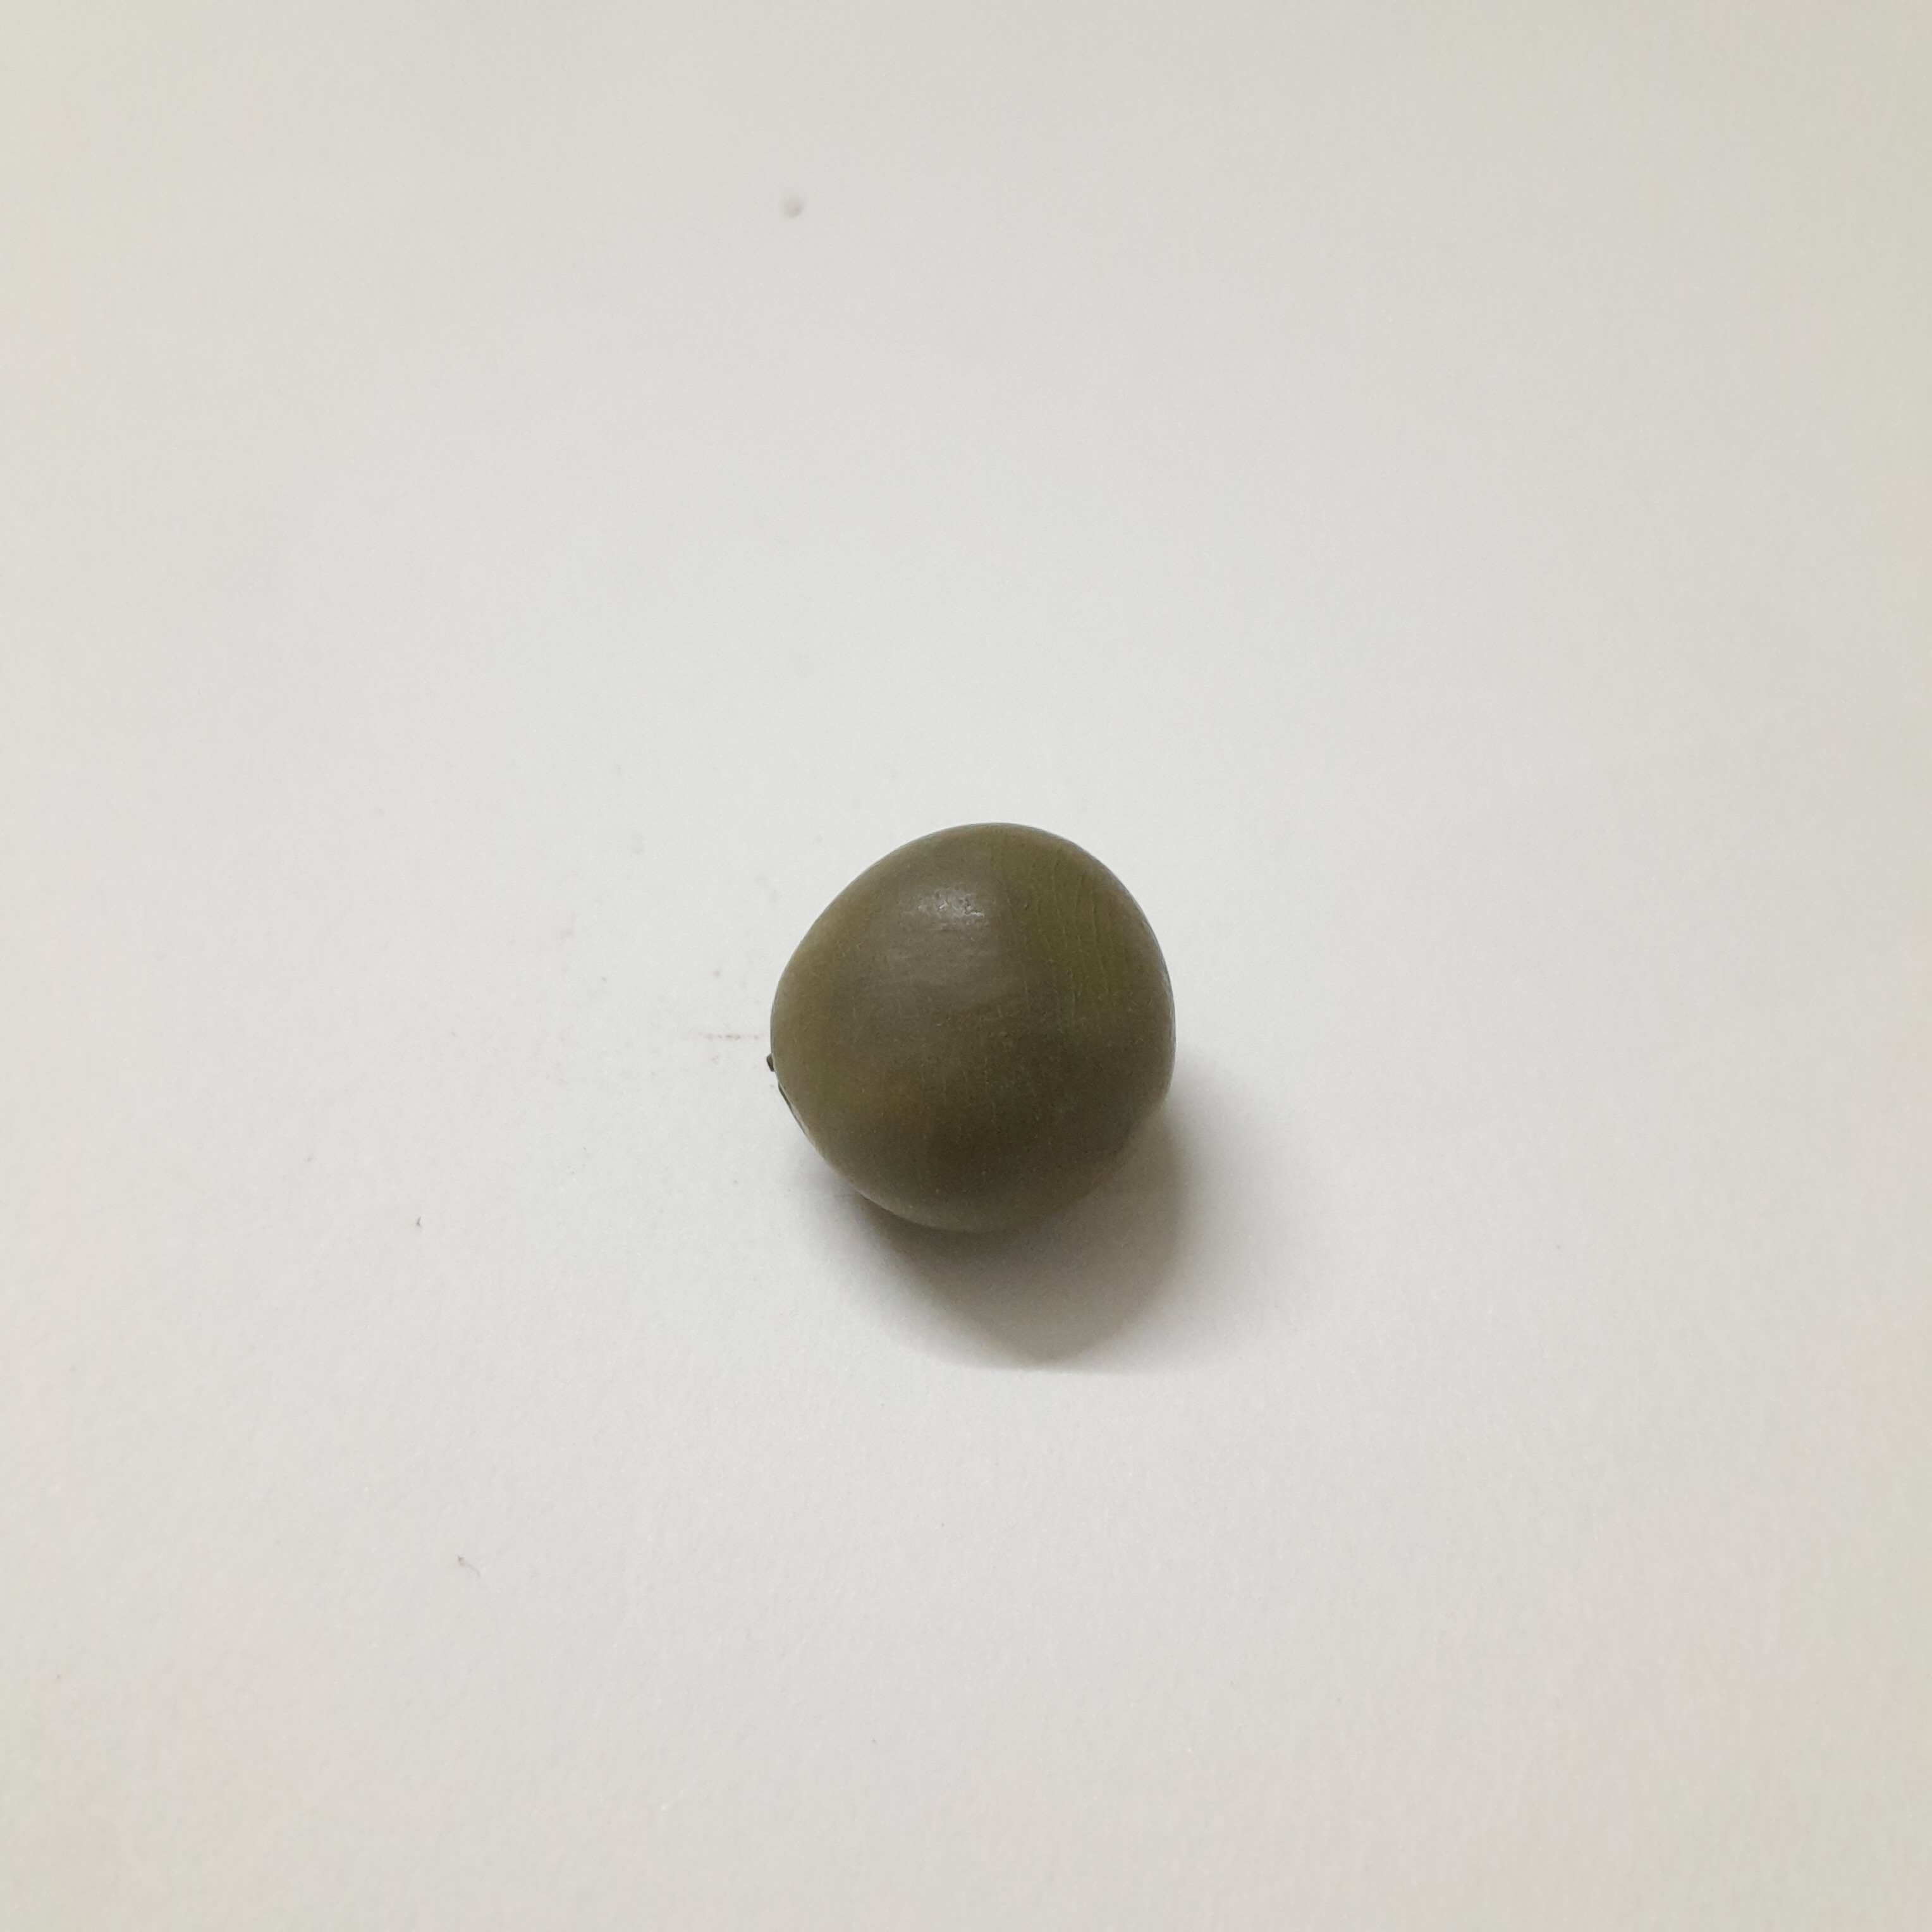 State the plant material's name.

sagargota
